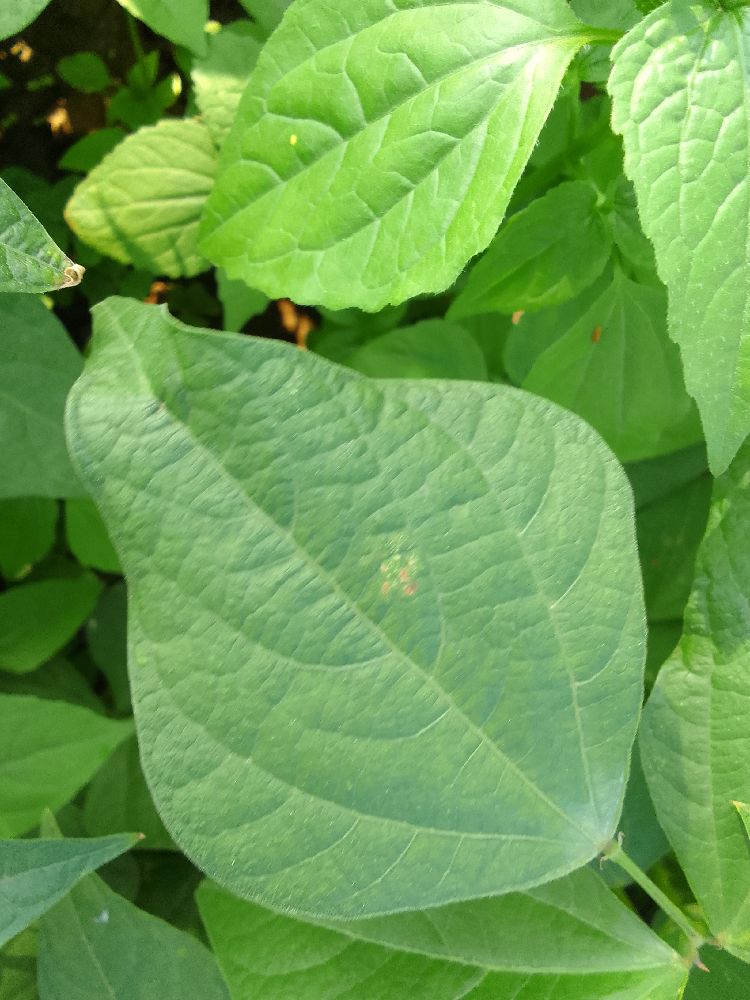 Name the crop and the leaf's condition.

common bean, healthy
